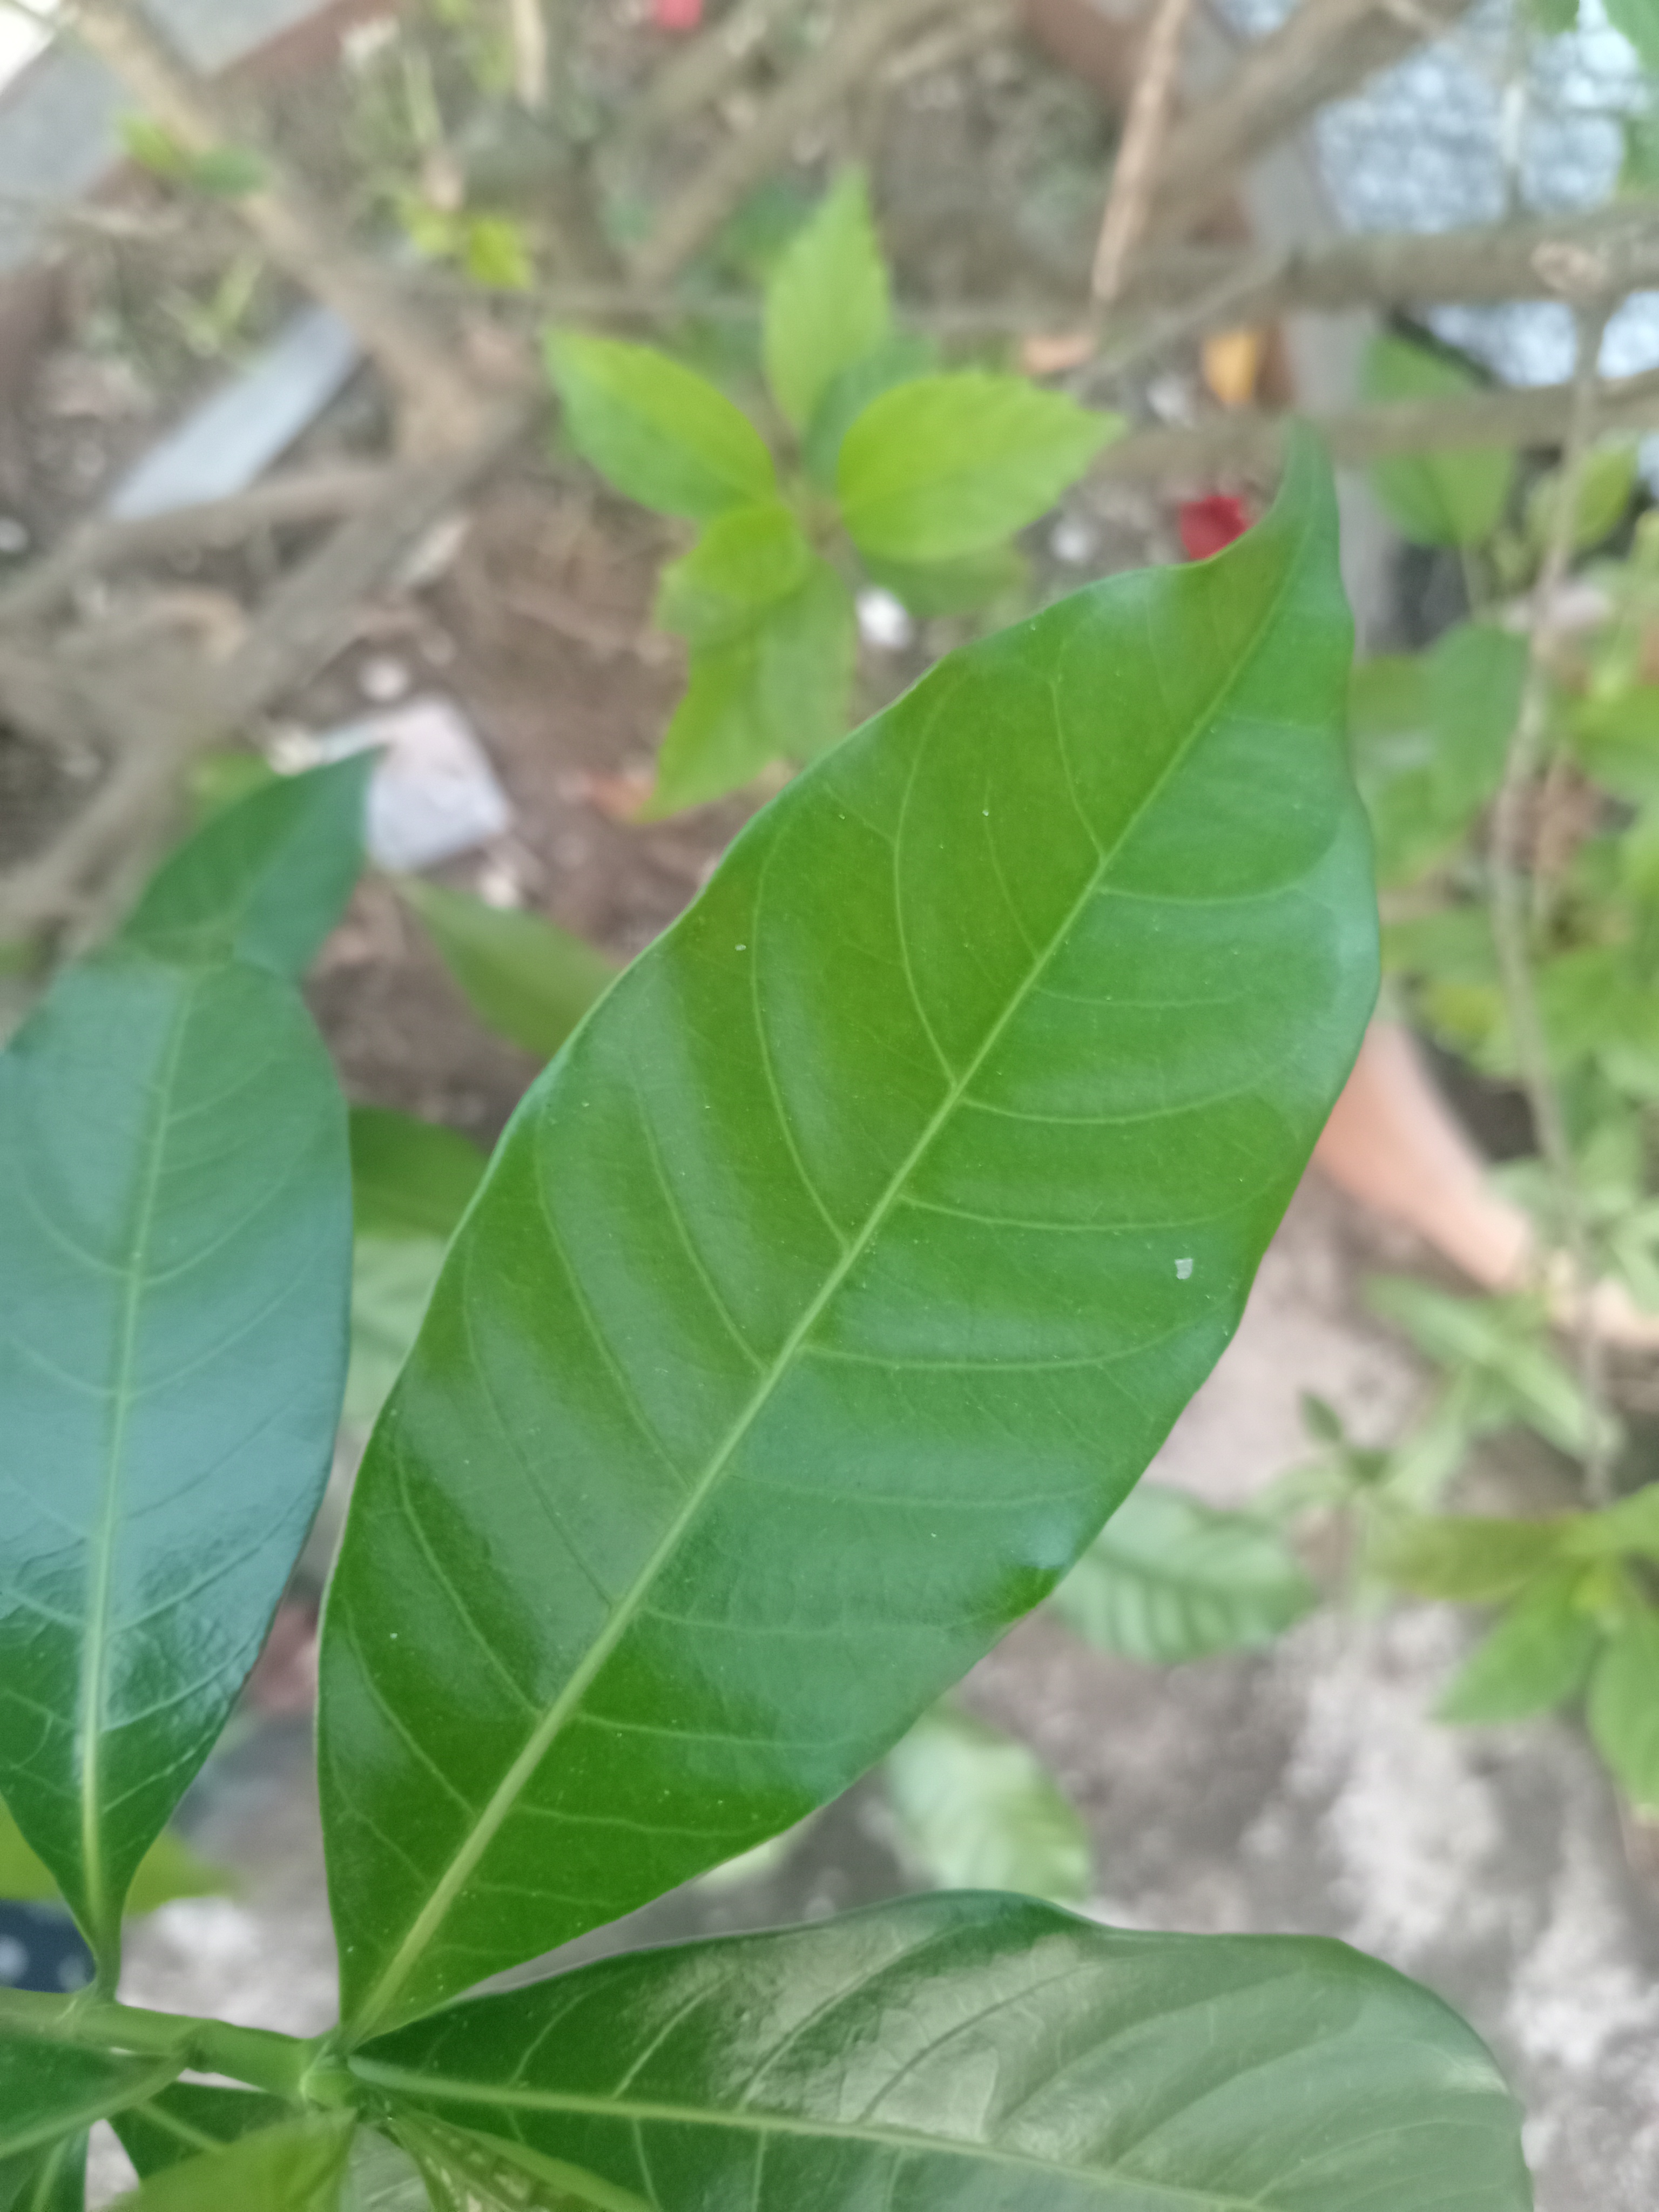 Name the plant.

togor
